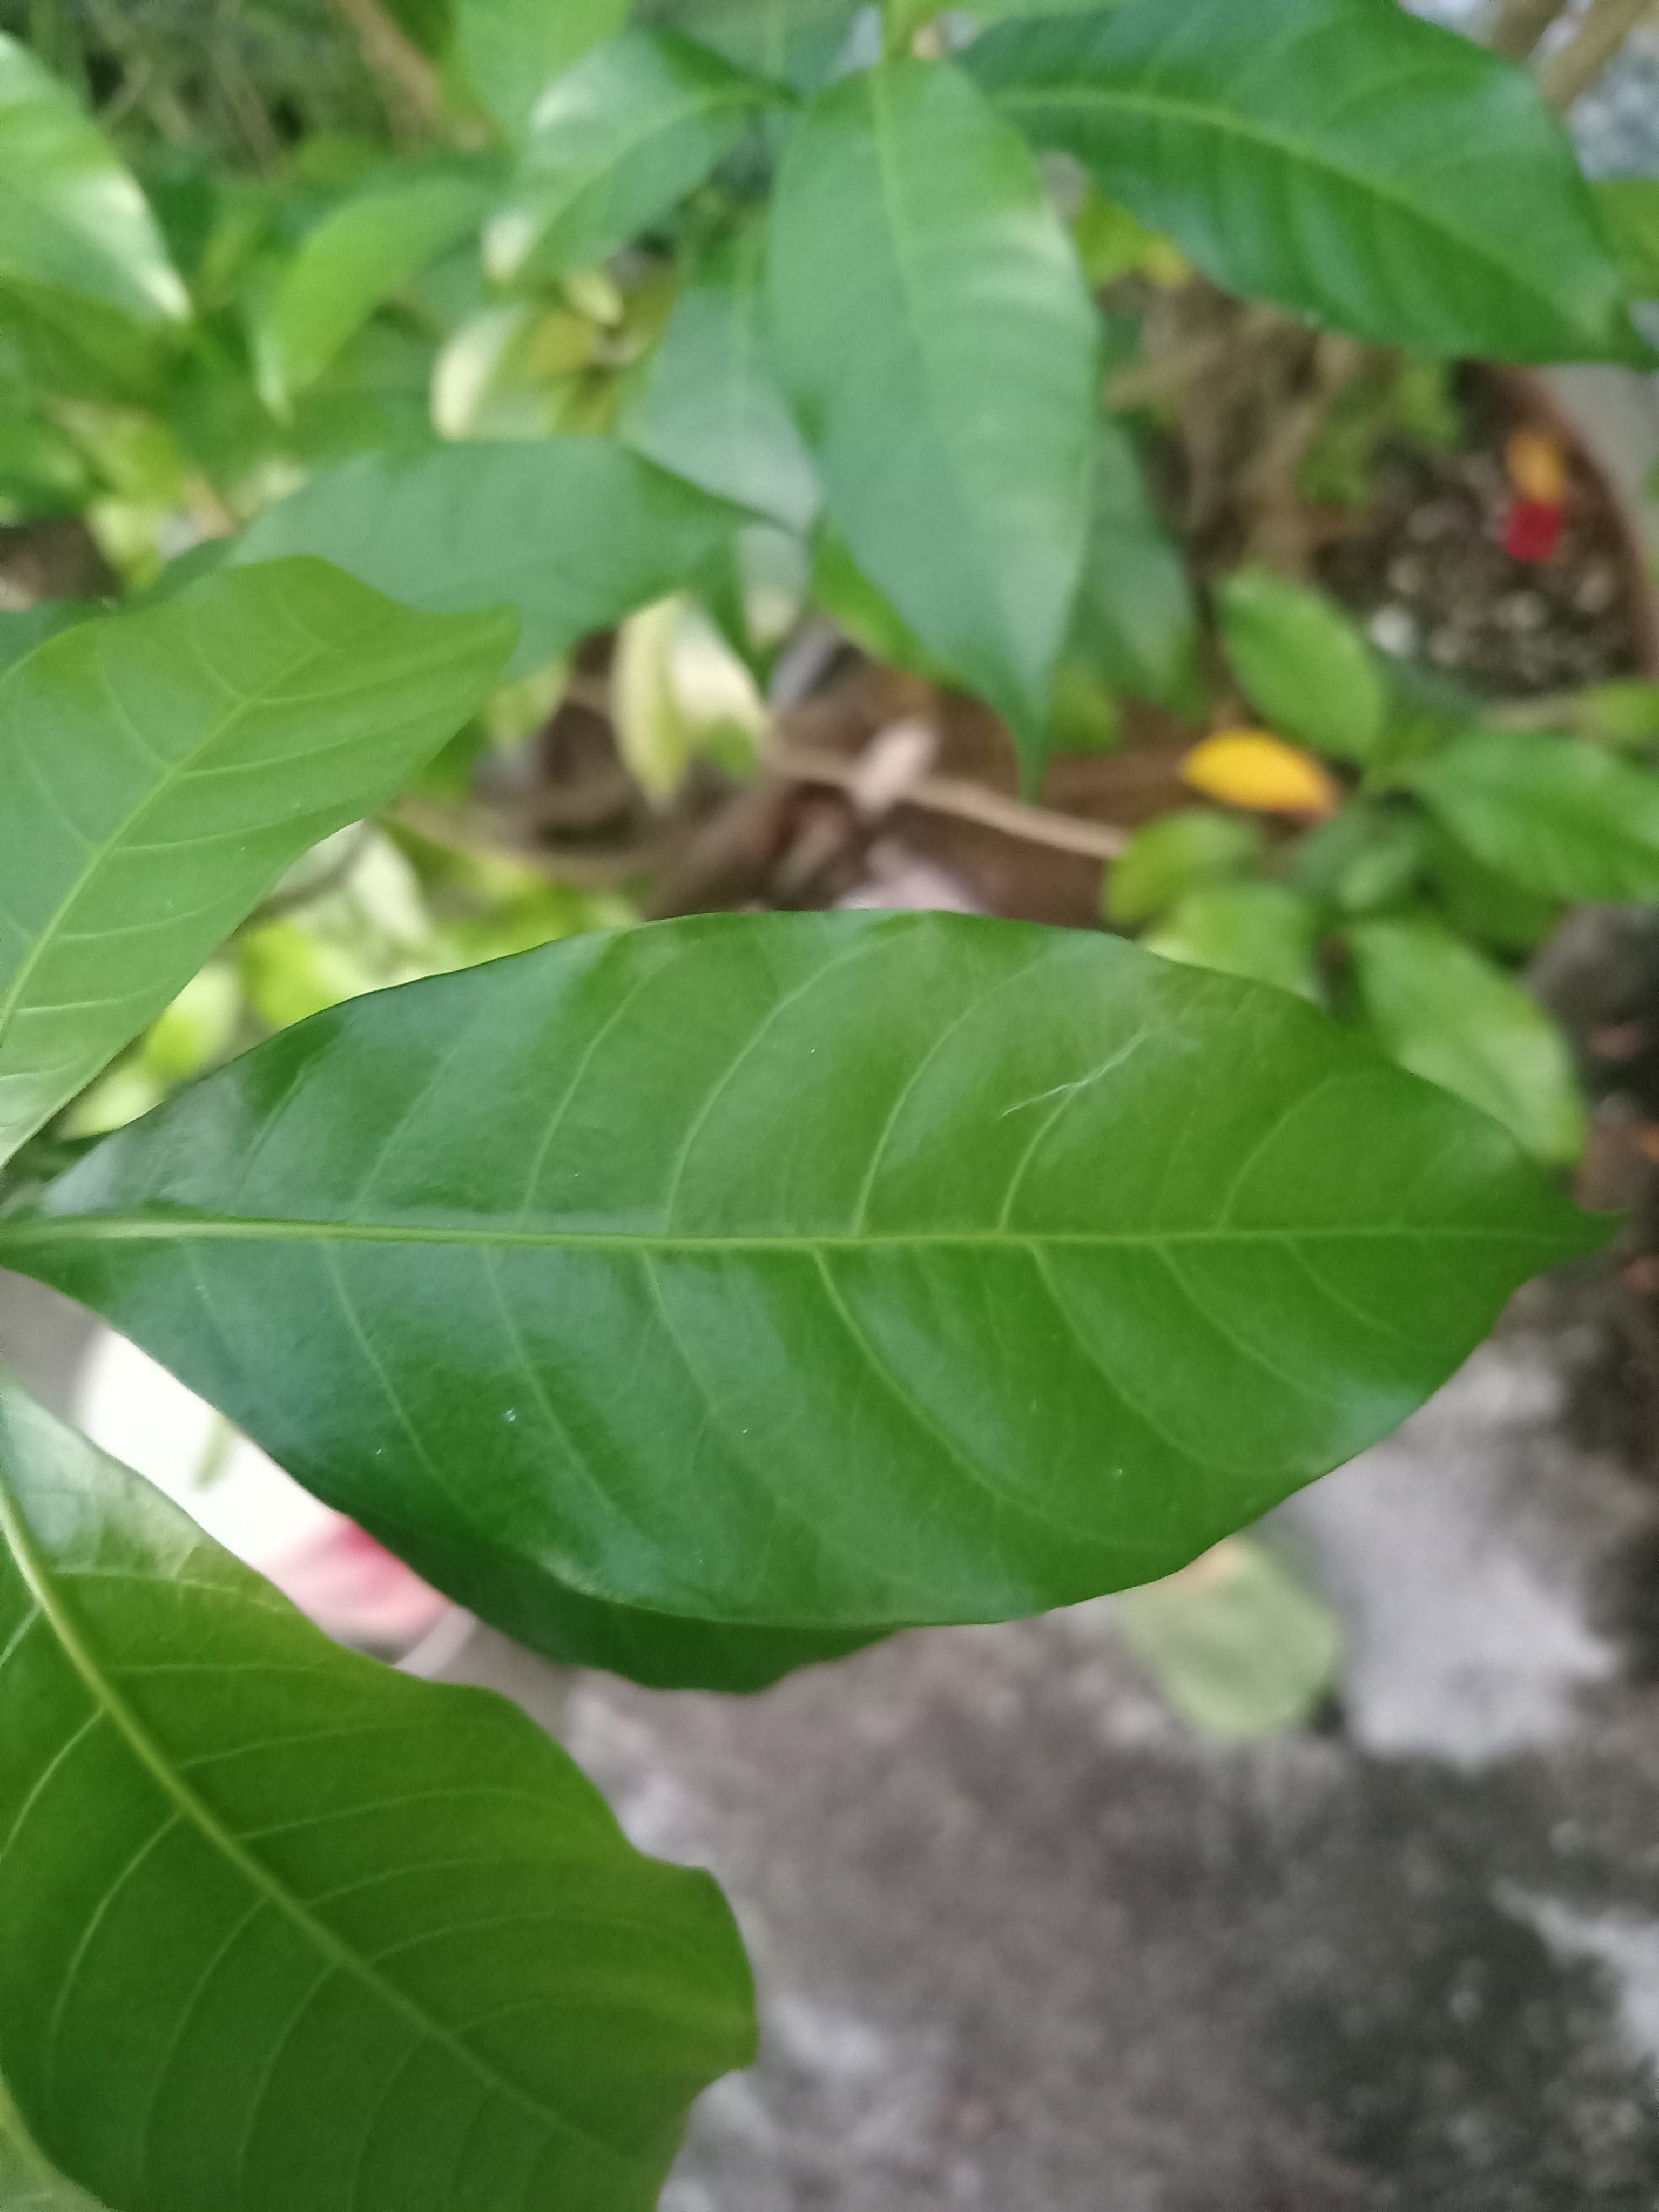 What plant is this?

togor
